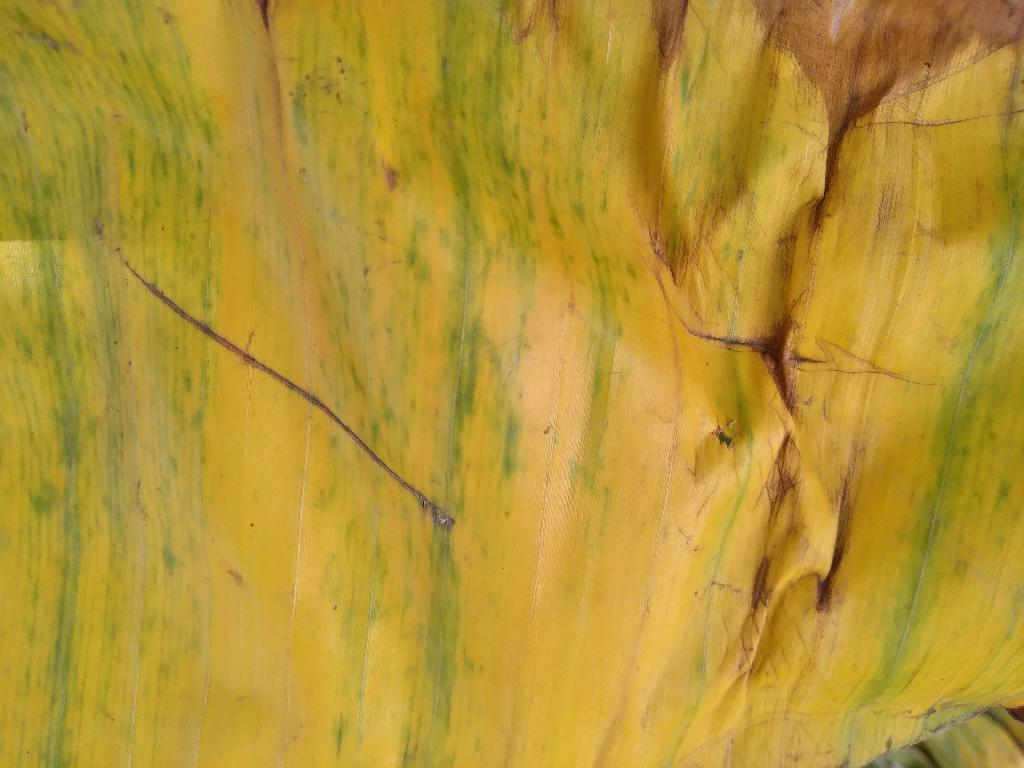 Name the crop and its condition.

banana, fusarium wilt race 1
